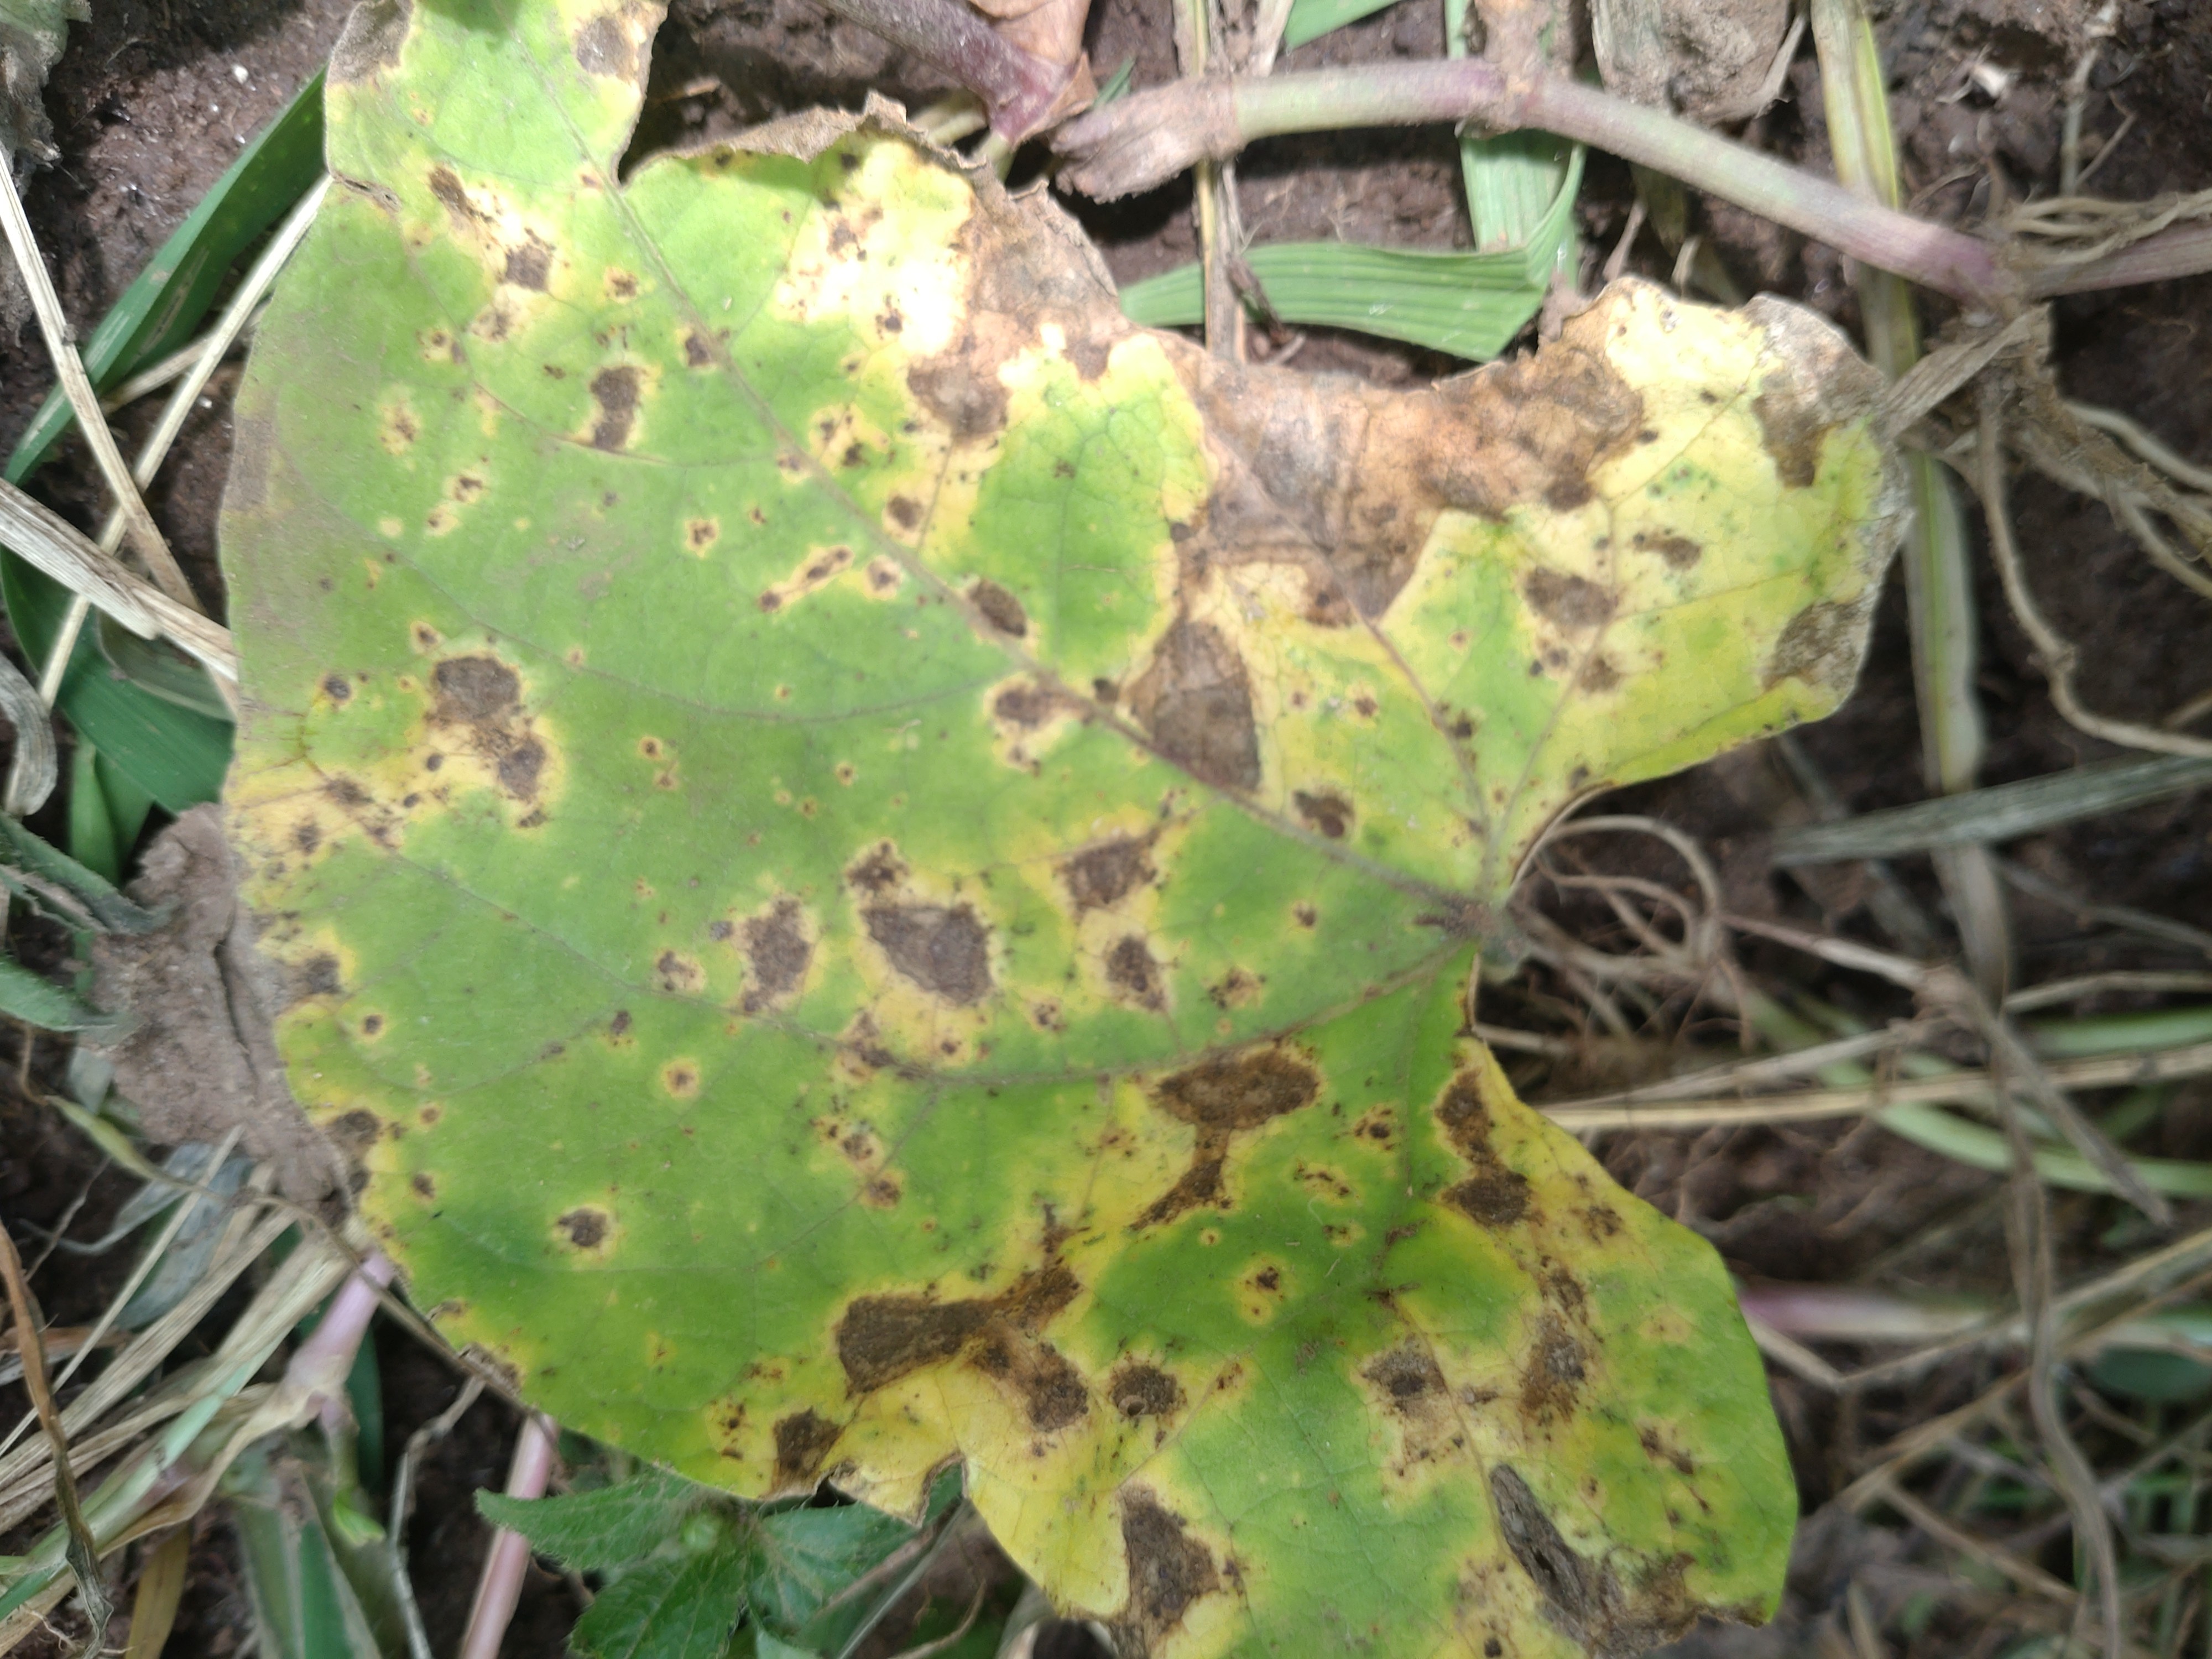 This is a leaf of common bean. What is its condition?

rust
